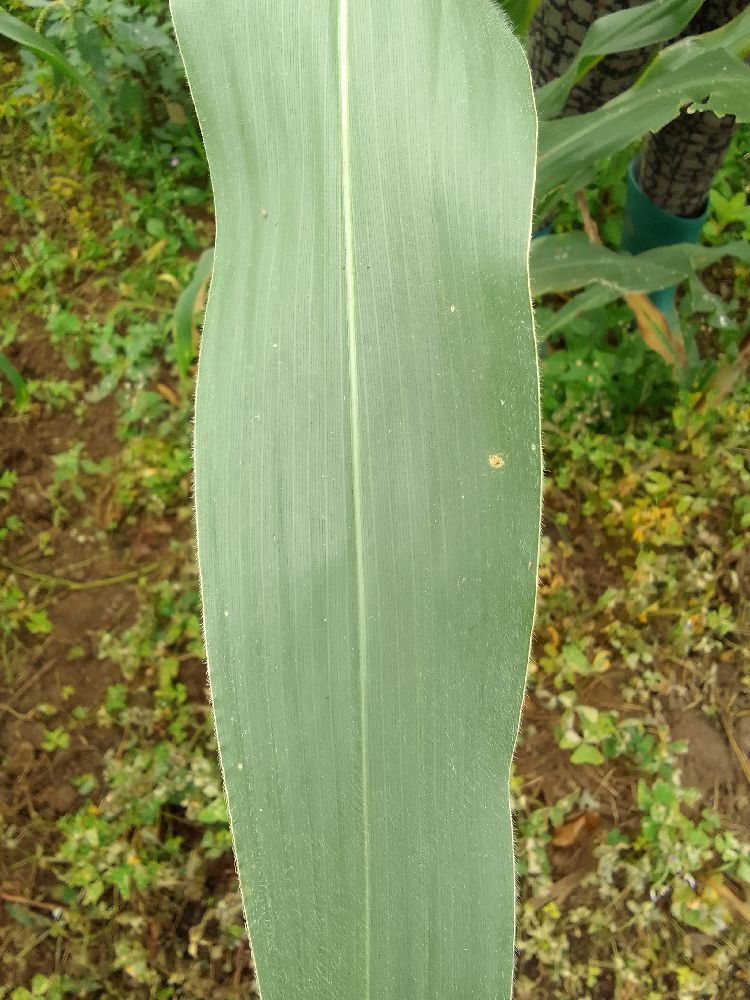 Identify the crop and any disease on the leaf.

maize, healthy
